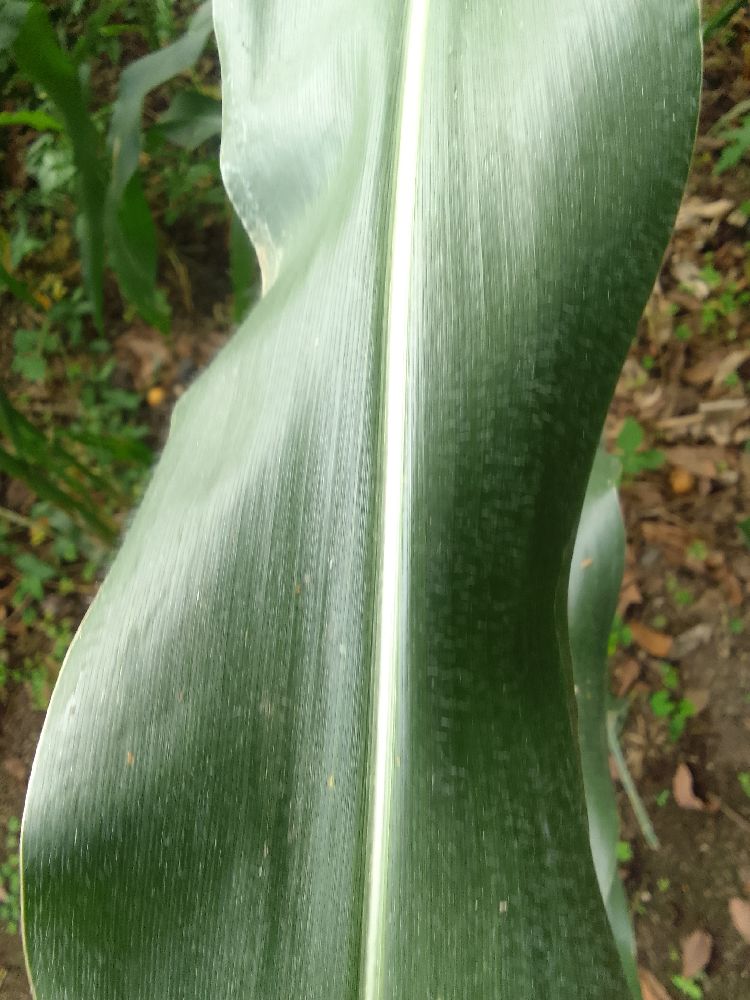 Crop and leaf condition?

maize, healthy
